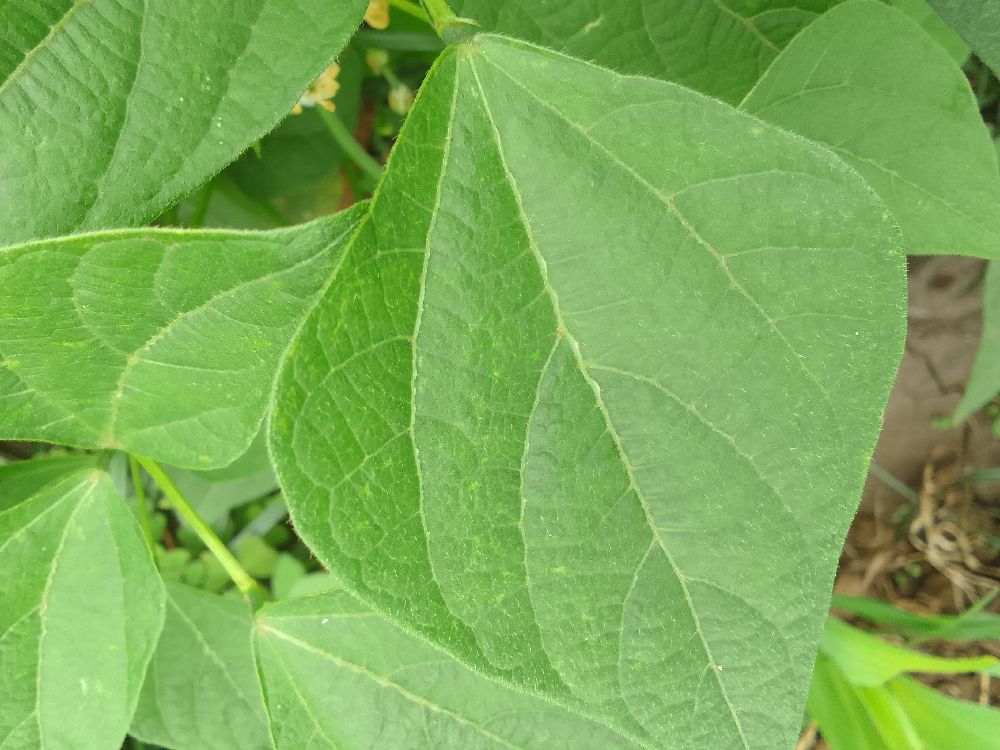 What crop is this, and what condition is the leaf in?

common bean, healthy
